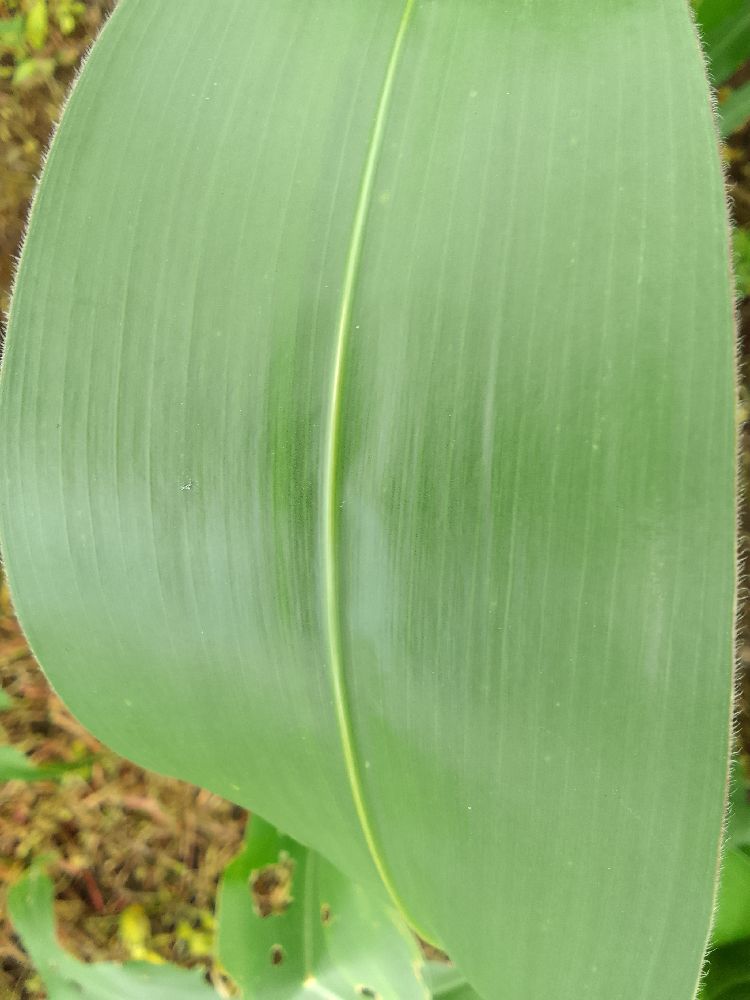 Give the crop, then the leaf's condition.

maize, healthy
